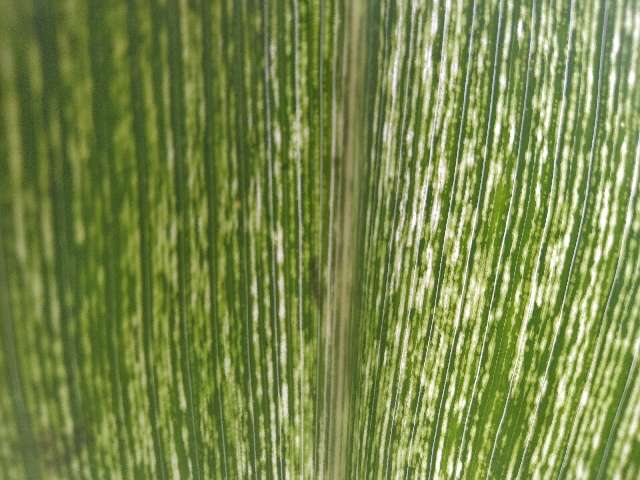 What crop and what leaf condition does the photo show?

maize, maize streak virus
